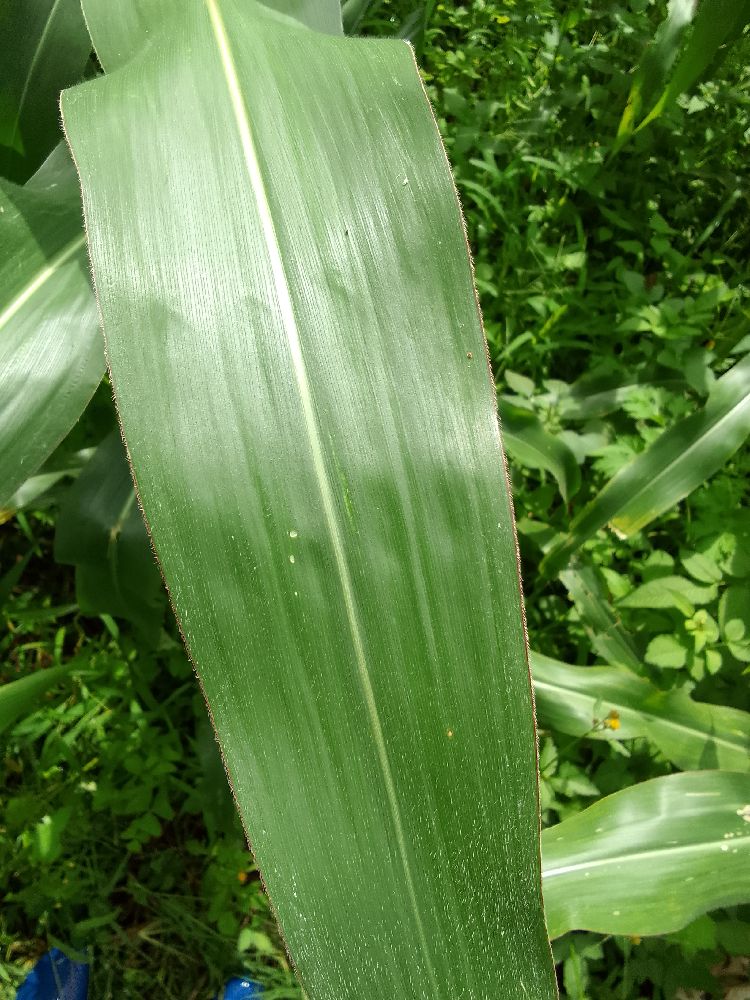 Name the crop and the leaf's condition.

maize, healthy
